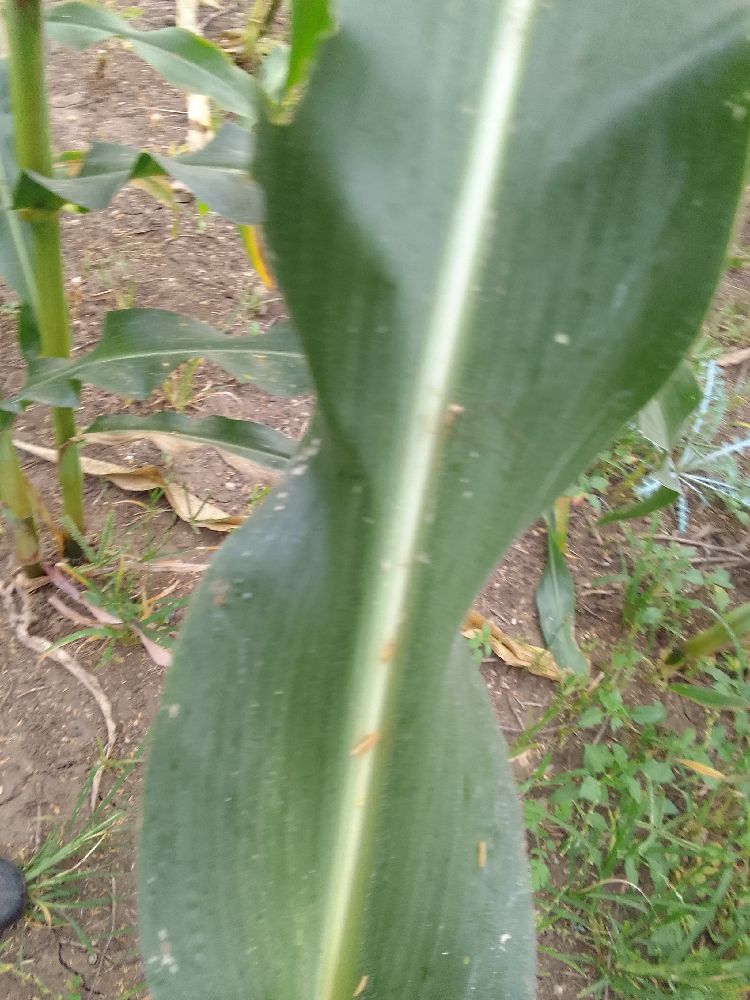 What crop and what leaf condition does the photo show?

maize, healthy
